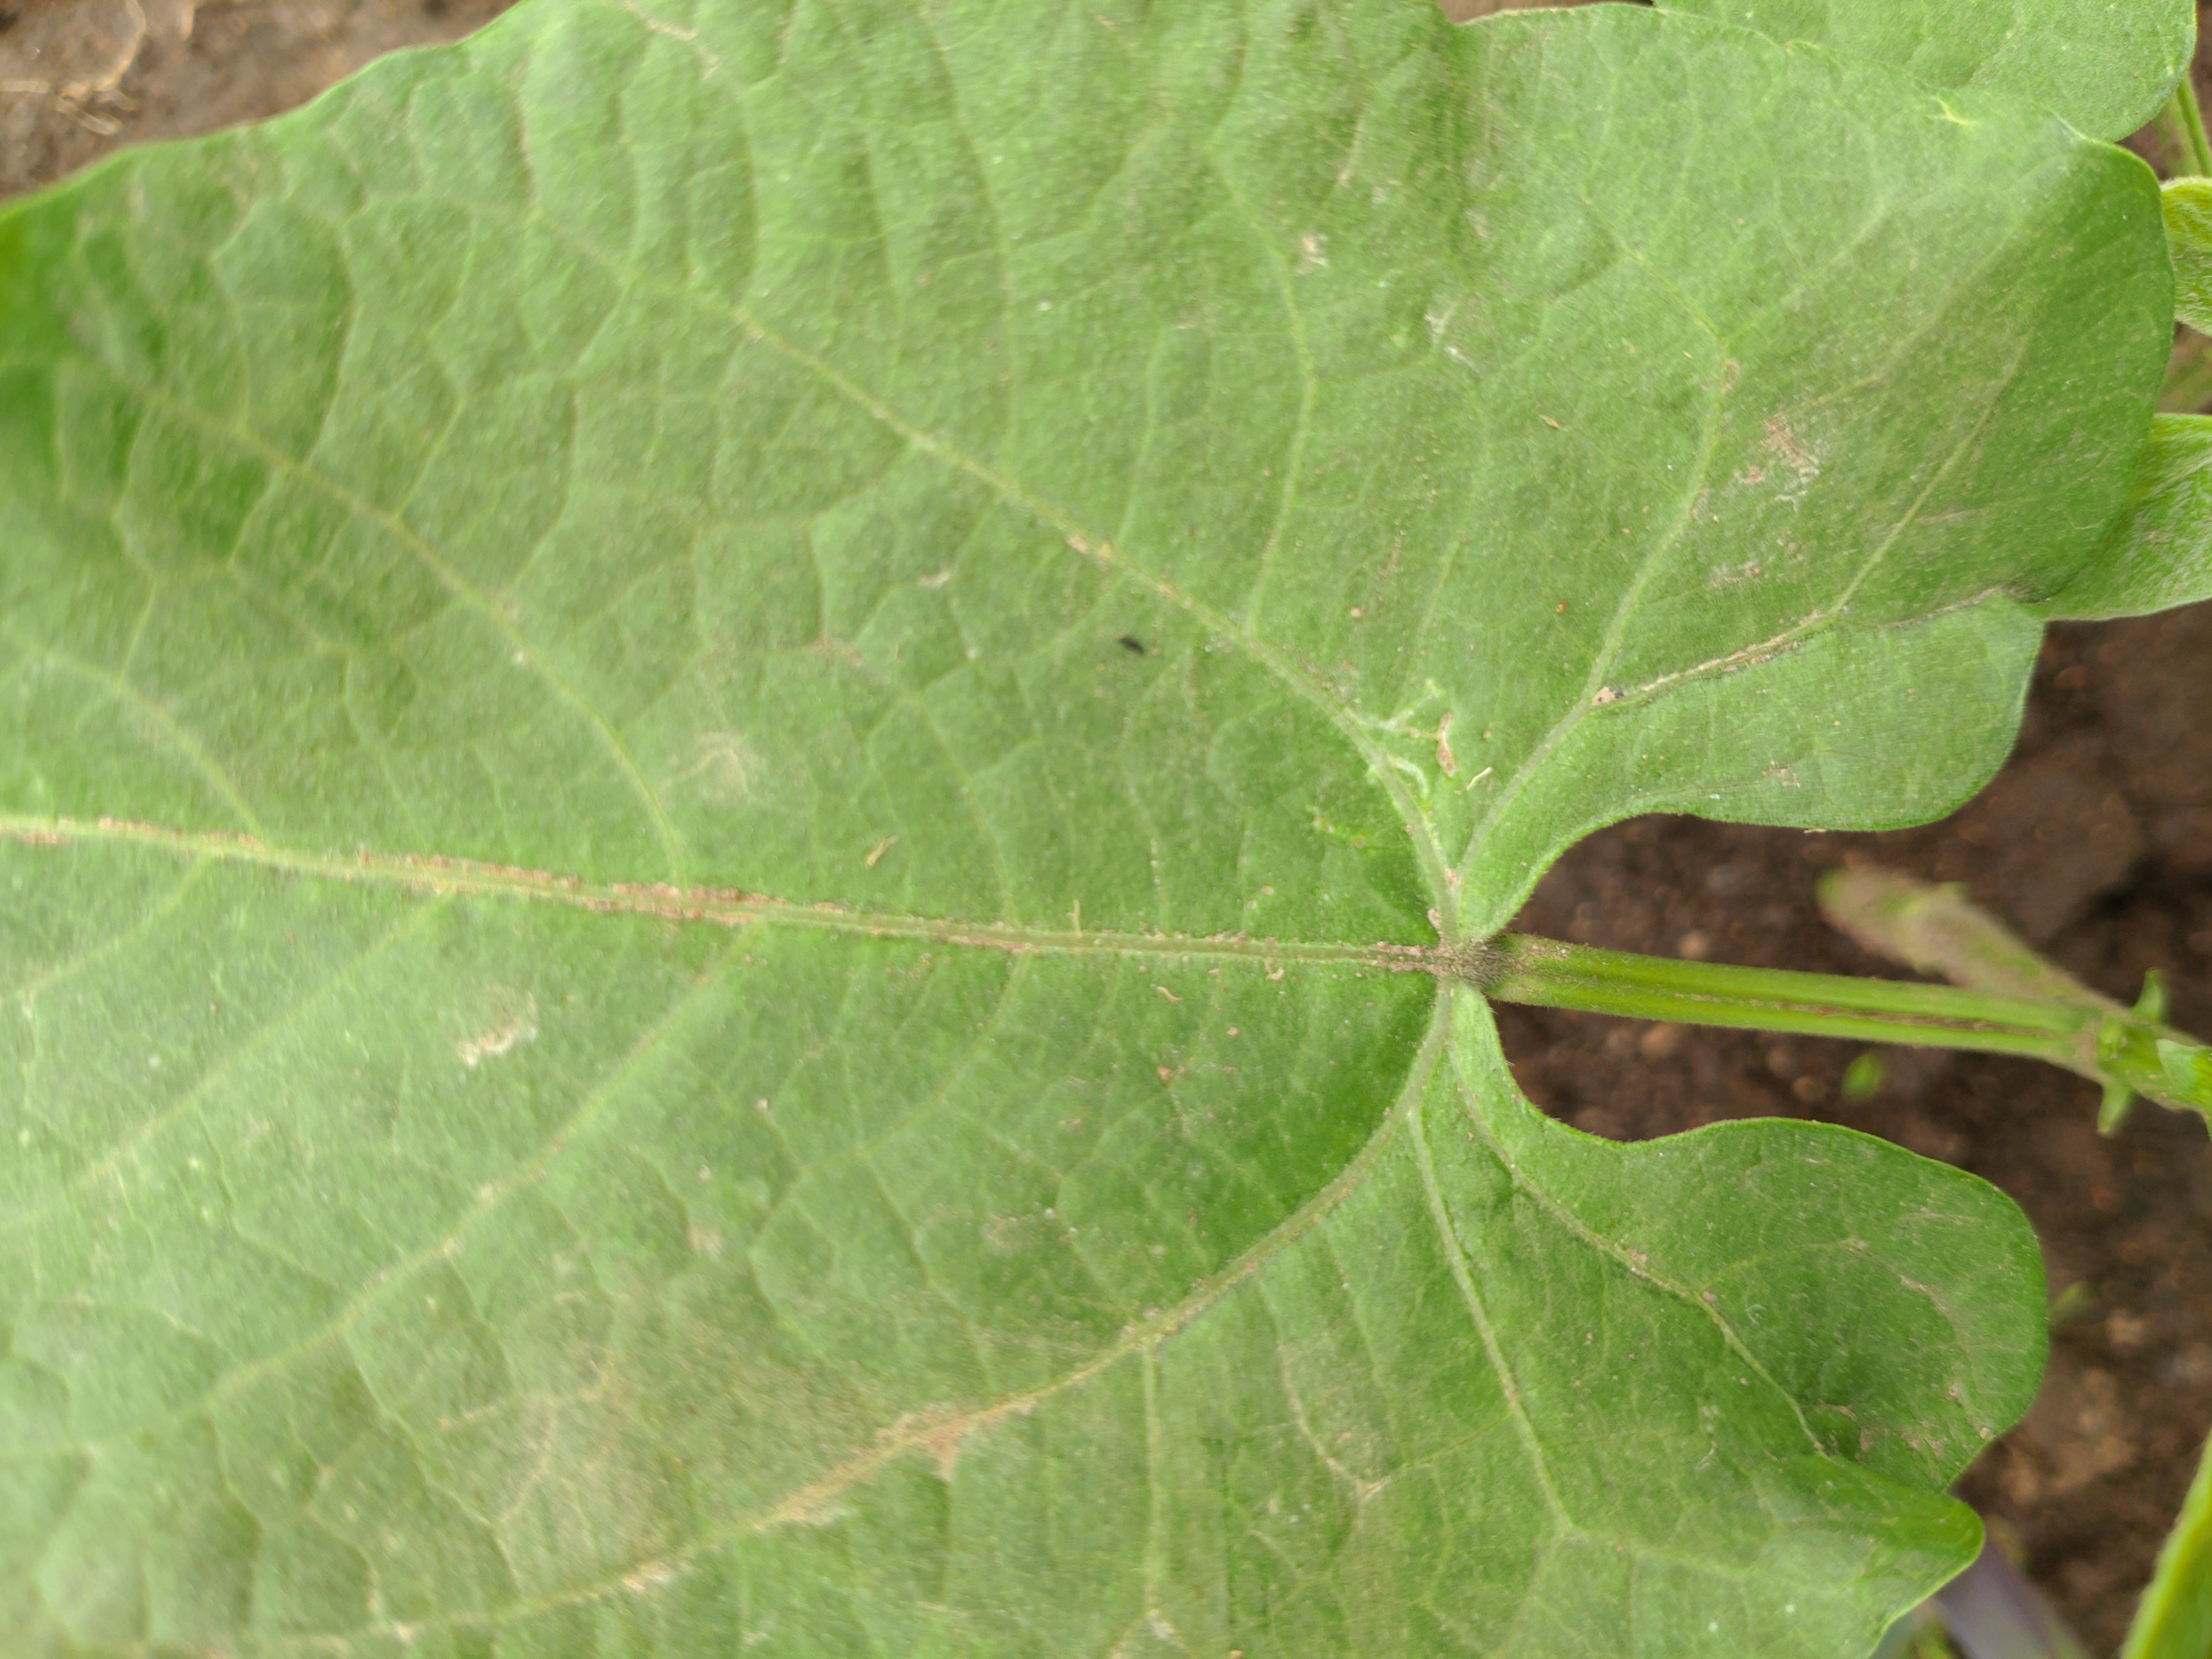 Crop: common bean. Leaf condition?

healthy
